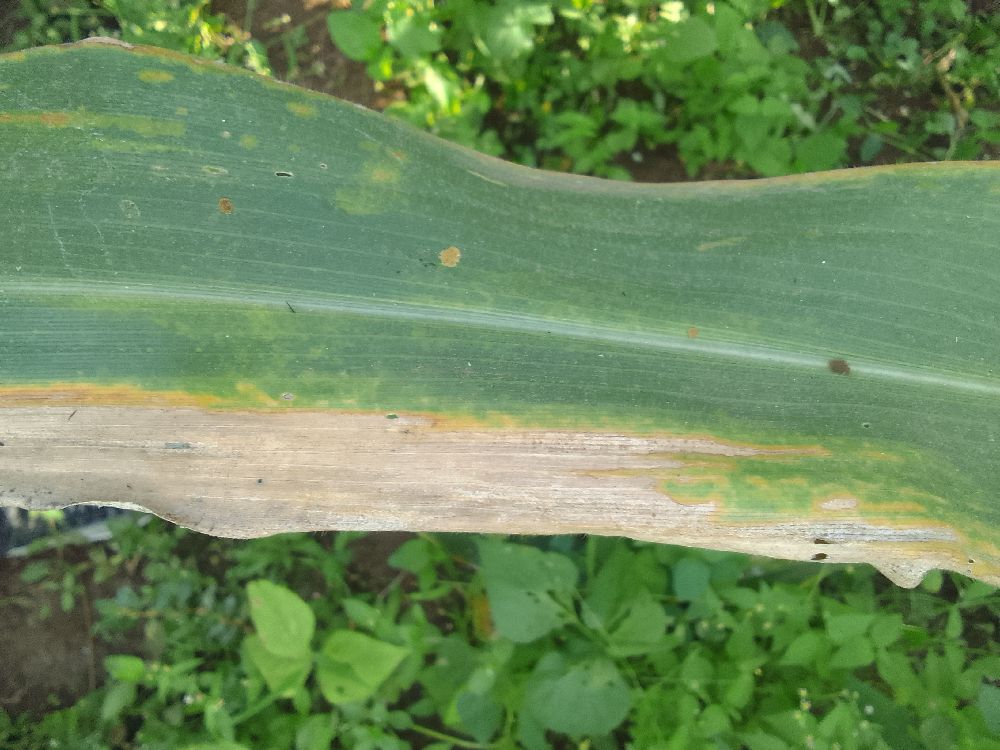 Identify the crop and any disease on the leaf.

maize, maize lethal necrosis
